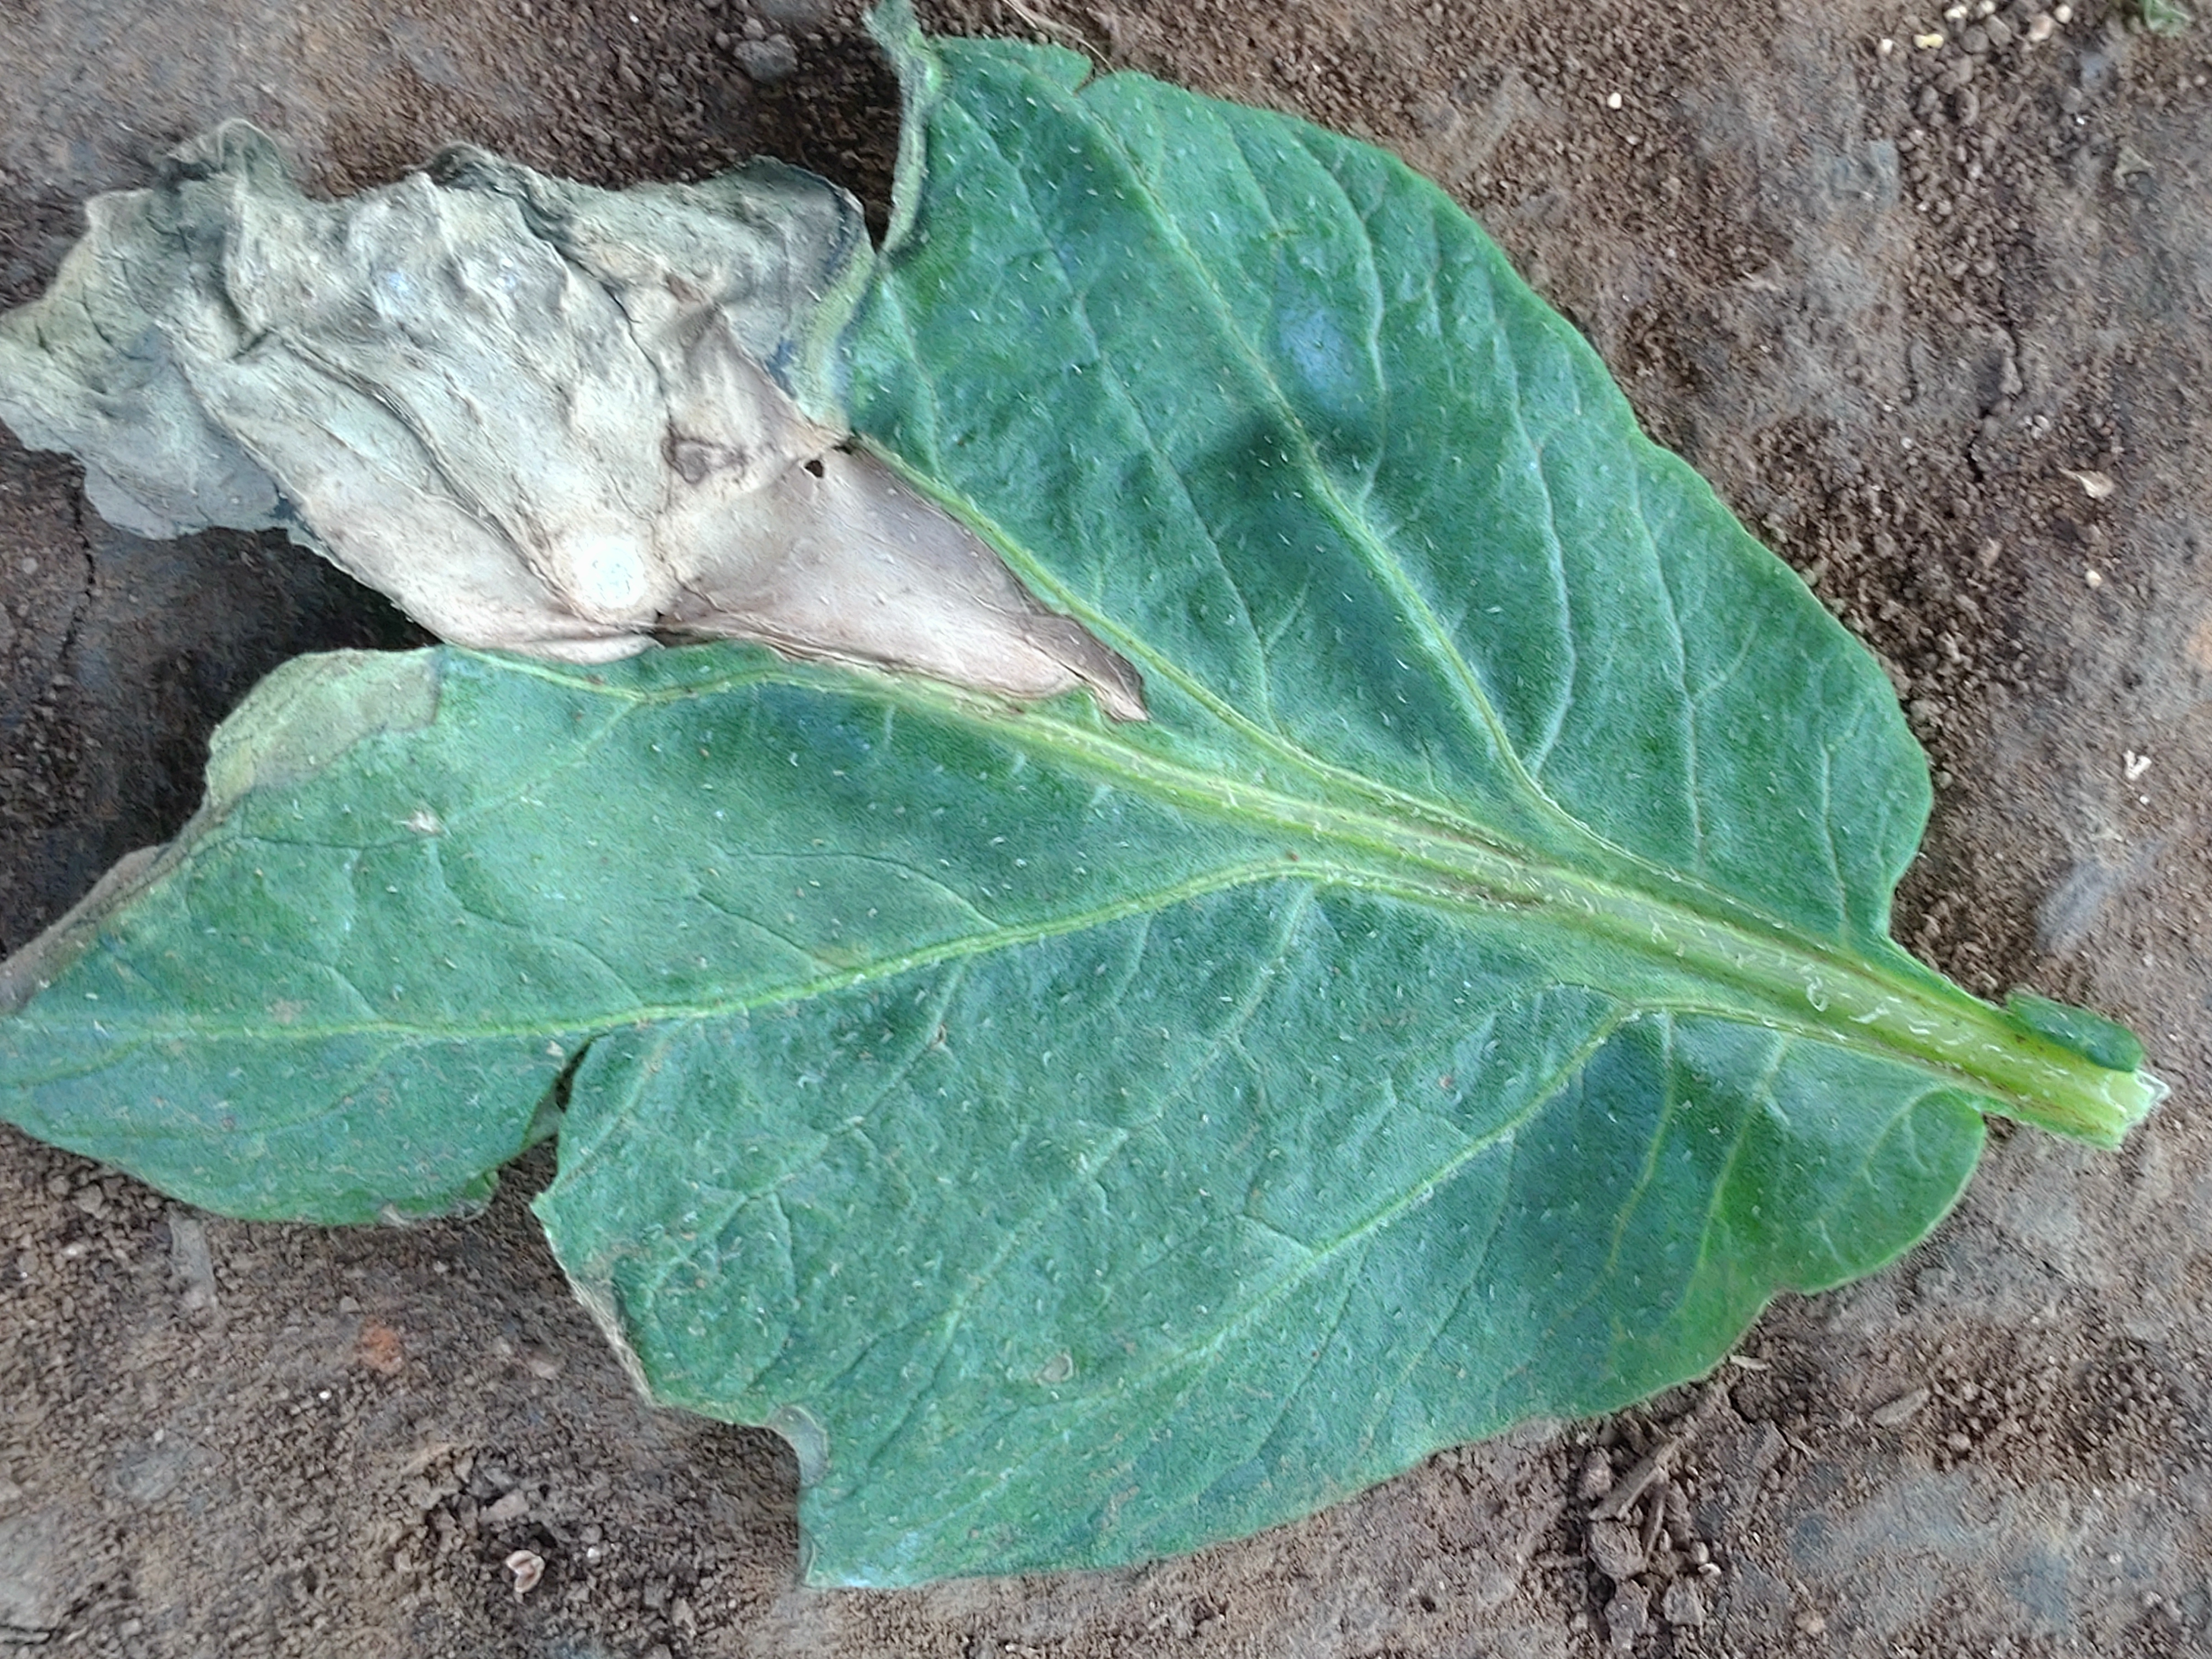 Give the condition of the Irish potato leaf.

early blight
